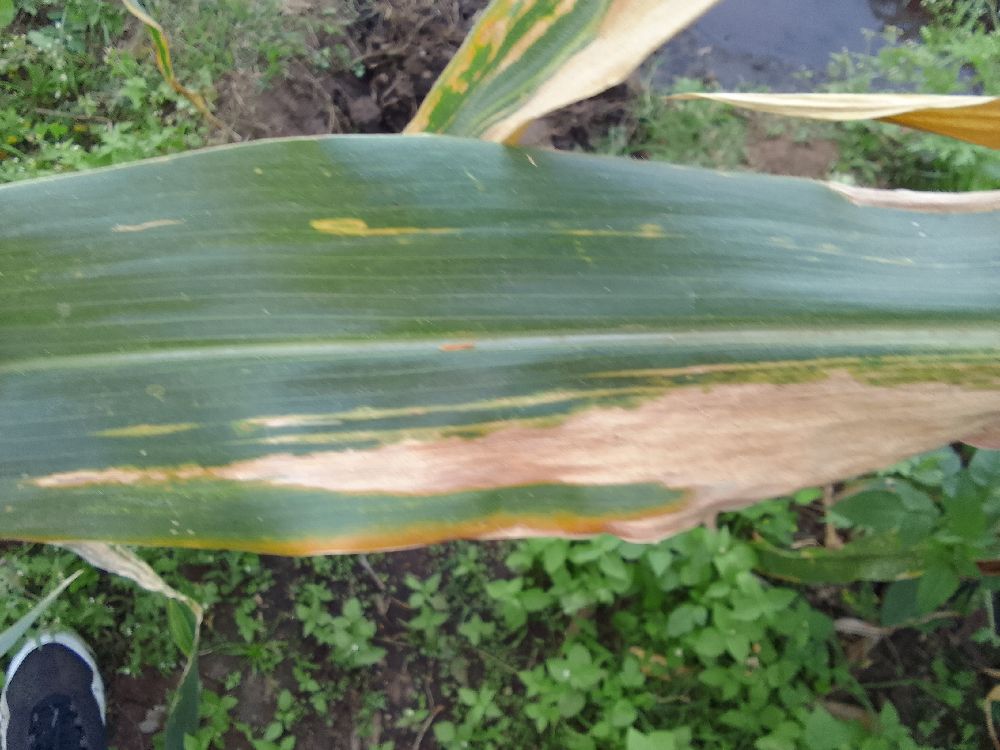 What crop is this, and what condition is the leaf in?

maize, maize lethal necrosis
